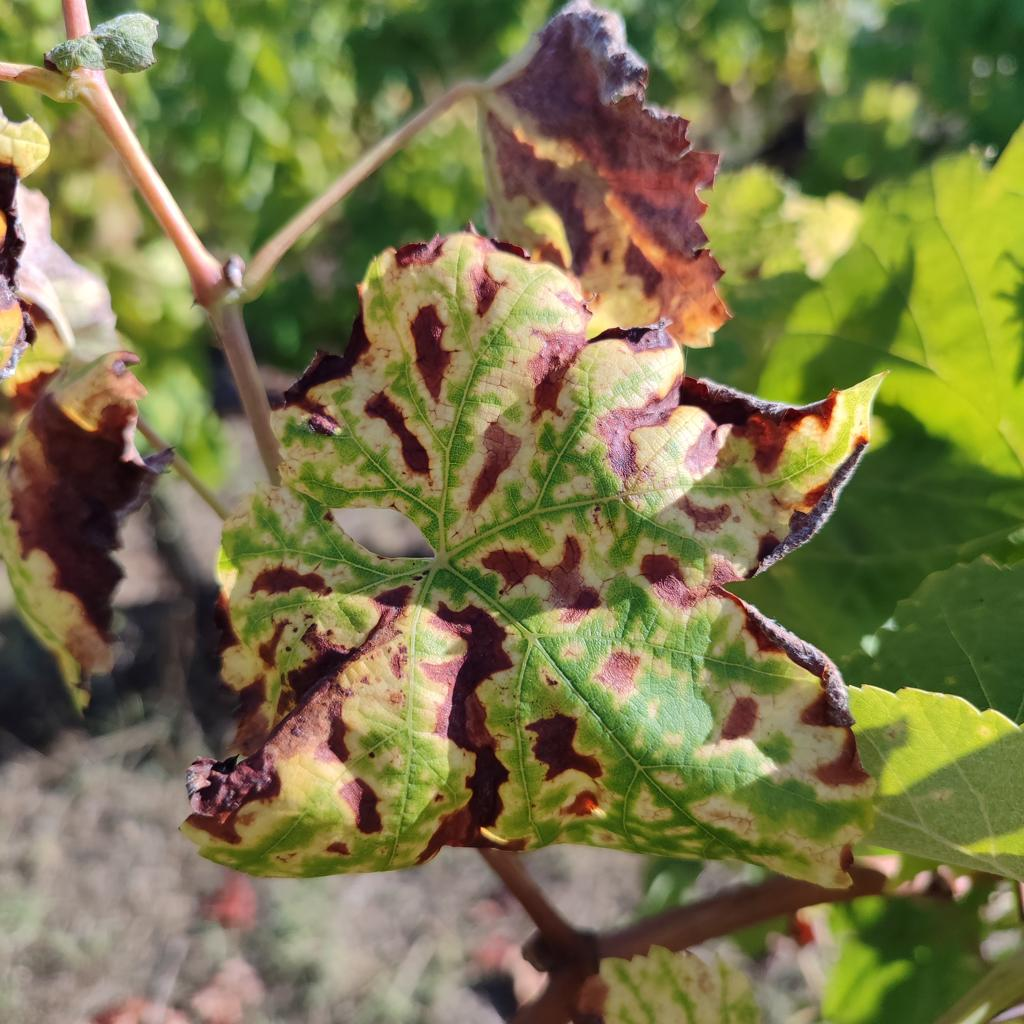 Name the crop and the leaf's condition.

grapevine, esca complex
